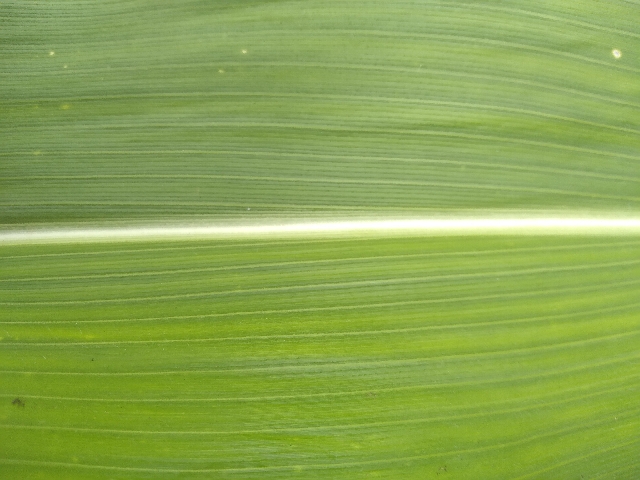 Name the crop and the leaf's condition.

maize, healthy
